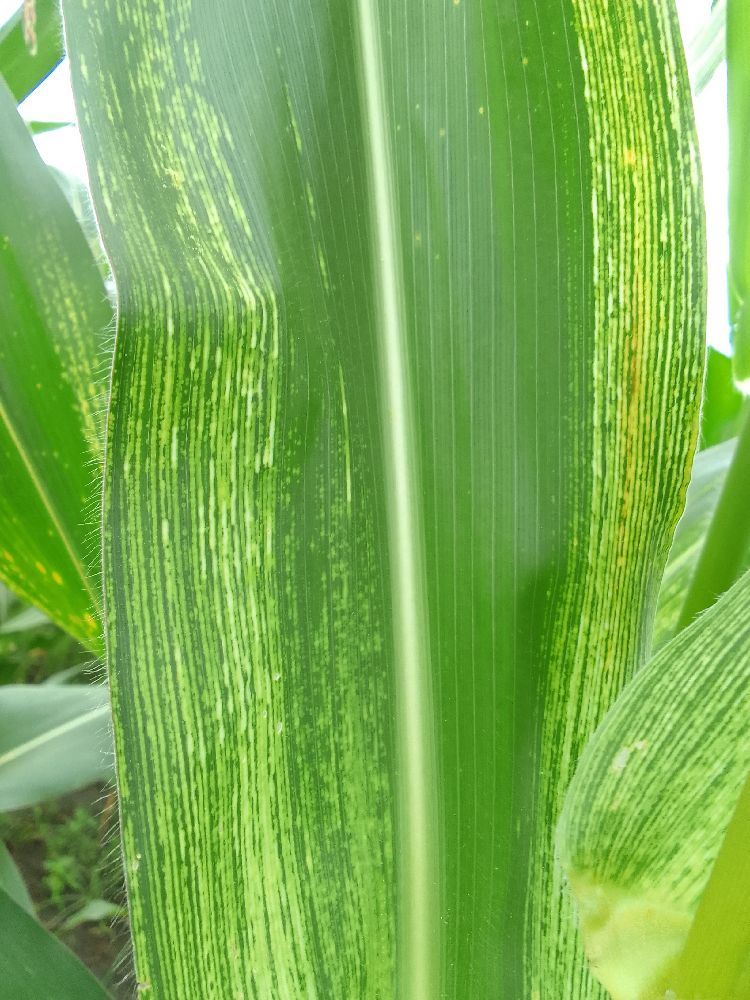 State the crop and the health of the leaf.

maize, maize streak virus
